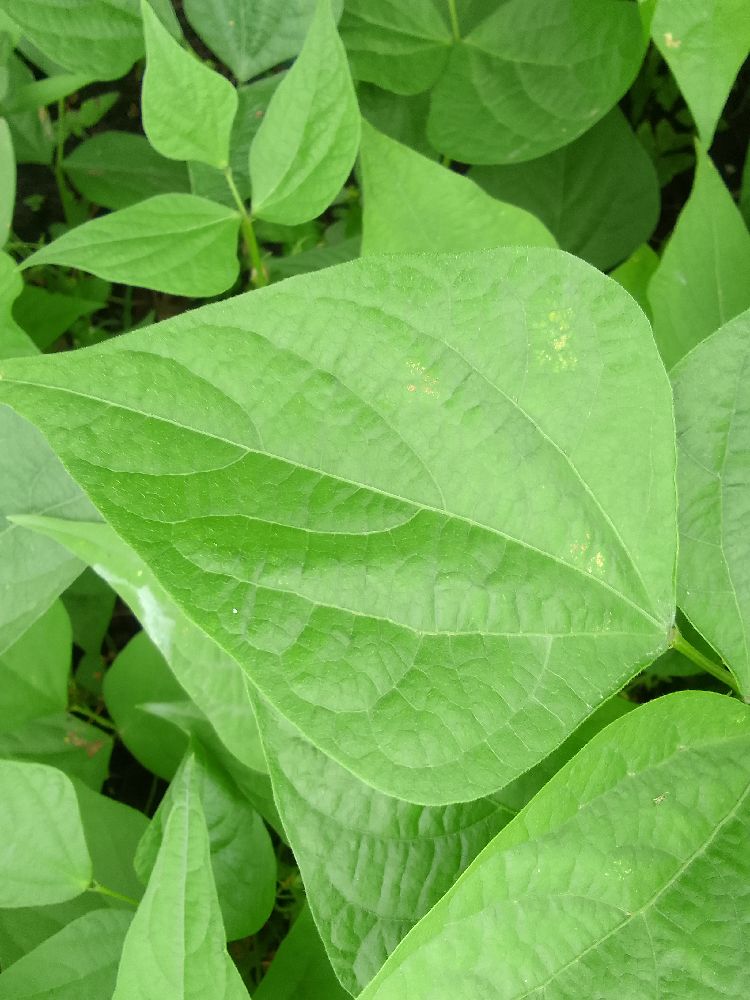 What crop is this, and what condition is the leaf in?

common bean, healthy
